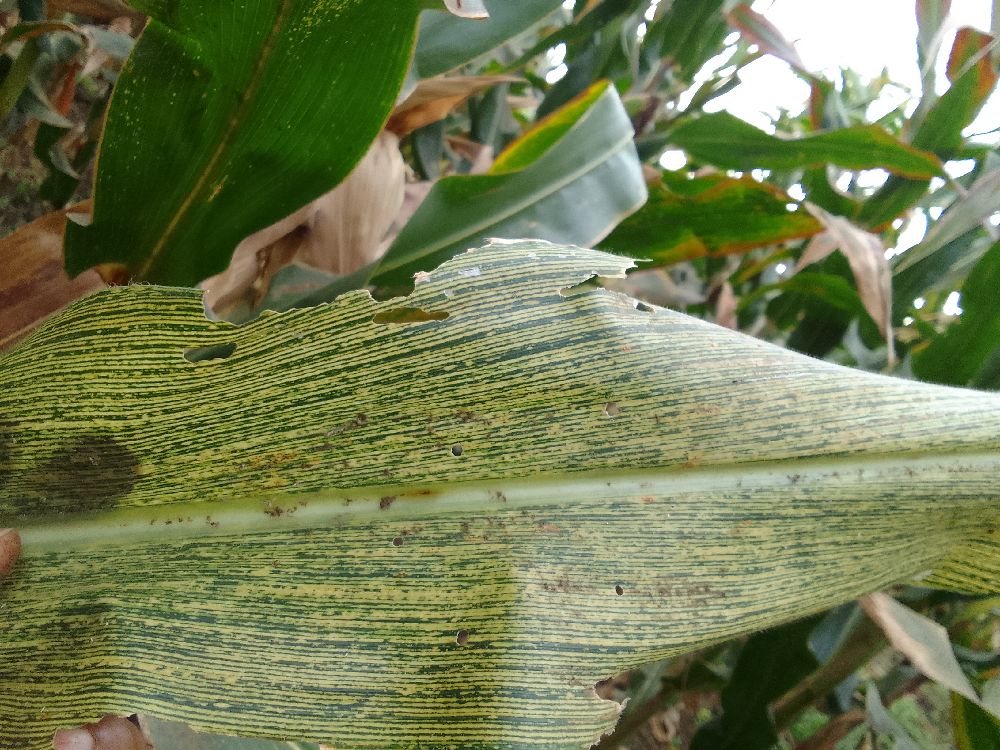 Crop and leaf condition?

maize, maize streak virus
